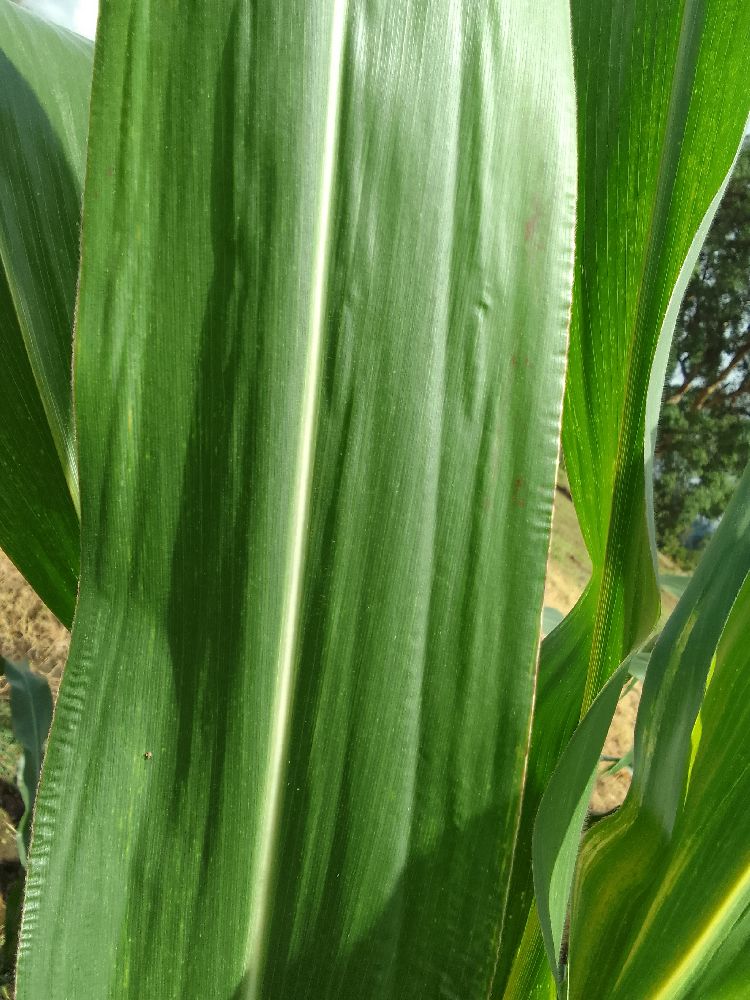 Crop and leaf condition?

maize, healthy
